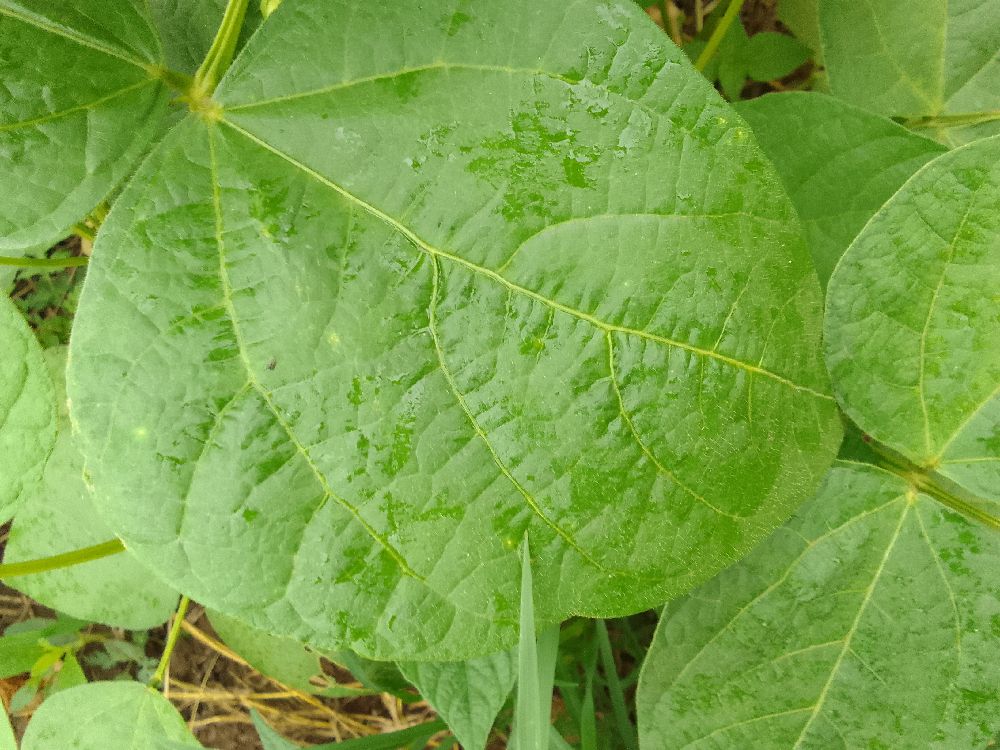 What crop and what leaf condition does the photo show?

common bean, healthy
